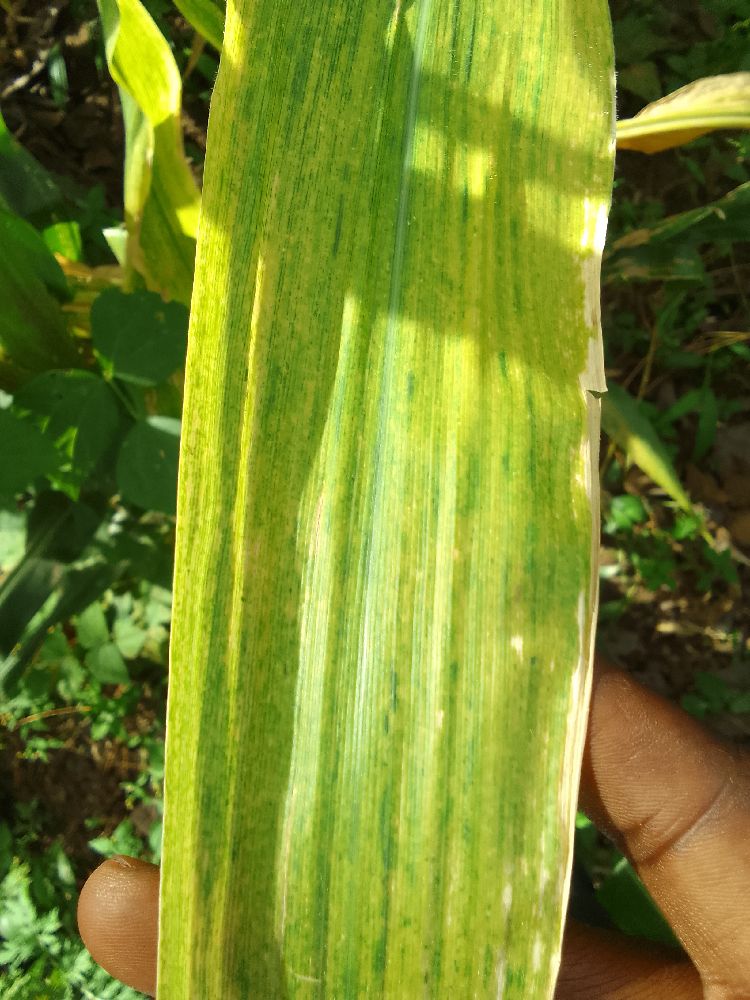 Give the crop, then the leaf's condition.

maize, maize lethal necrosis
